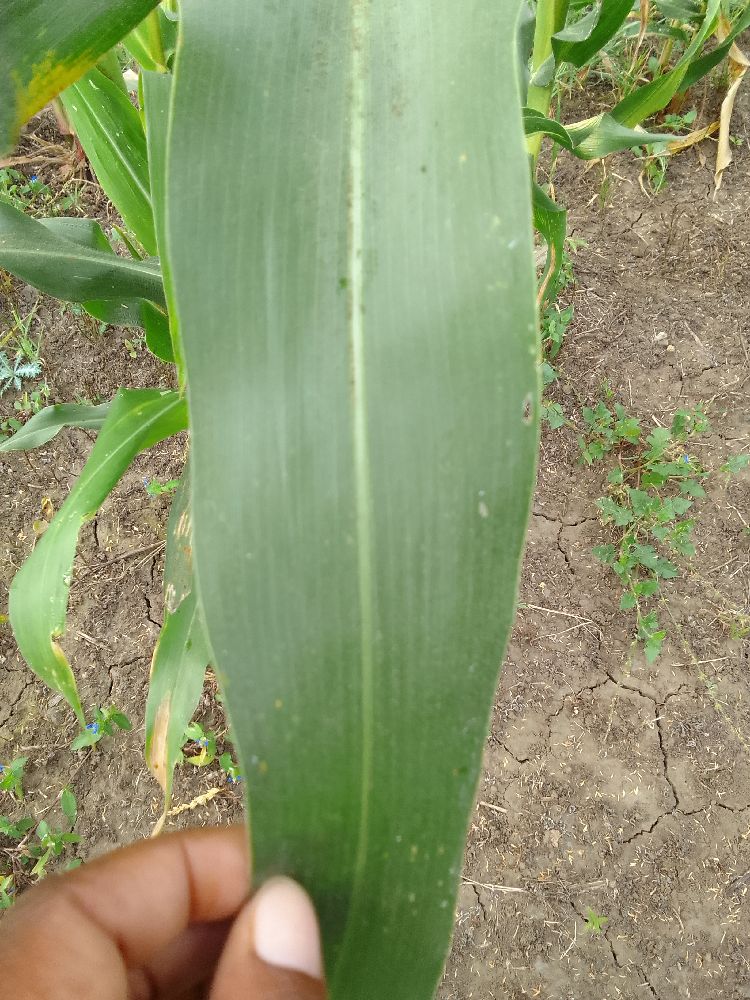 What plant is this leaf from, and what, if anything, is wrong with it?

maize, healthy
